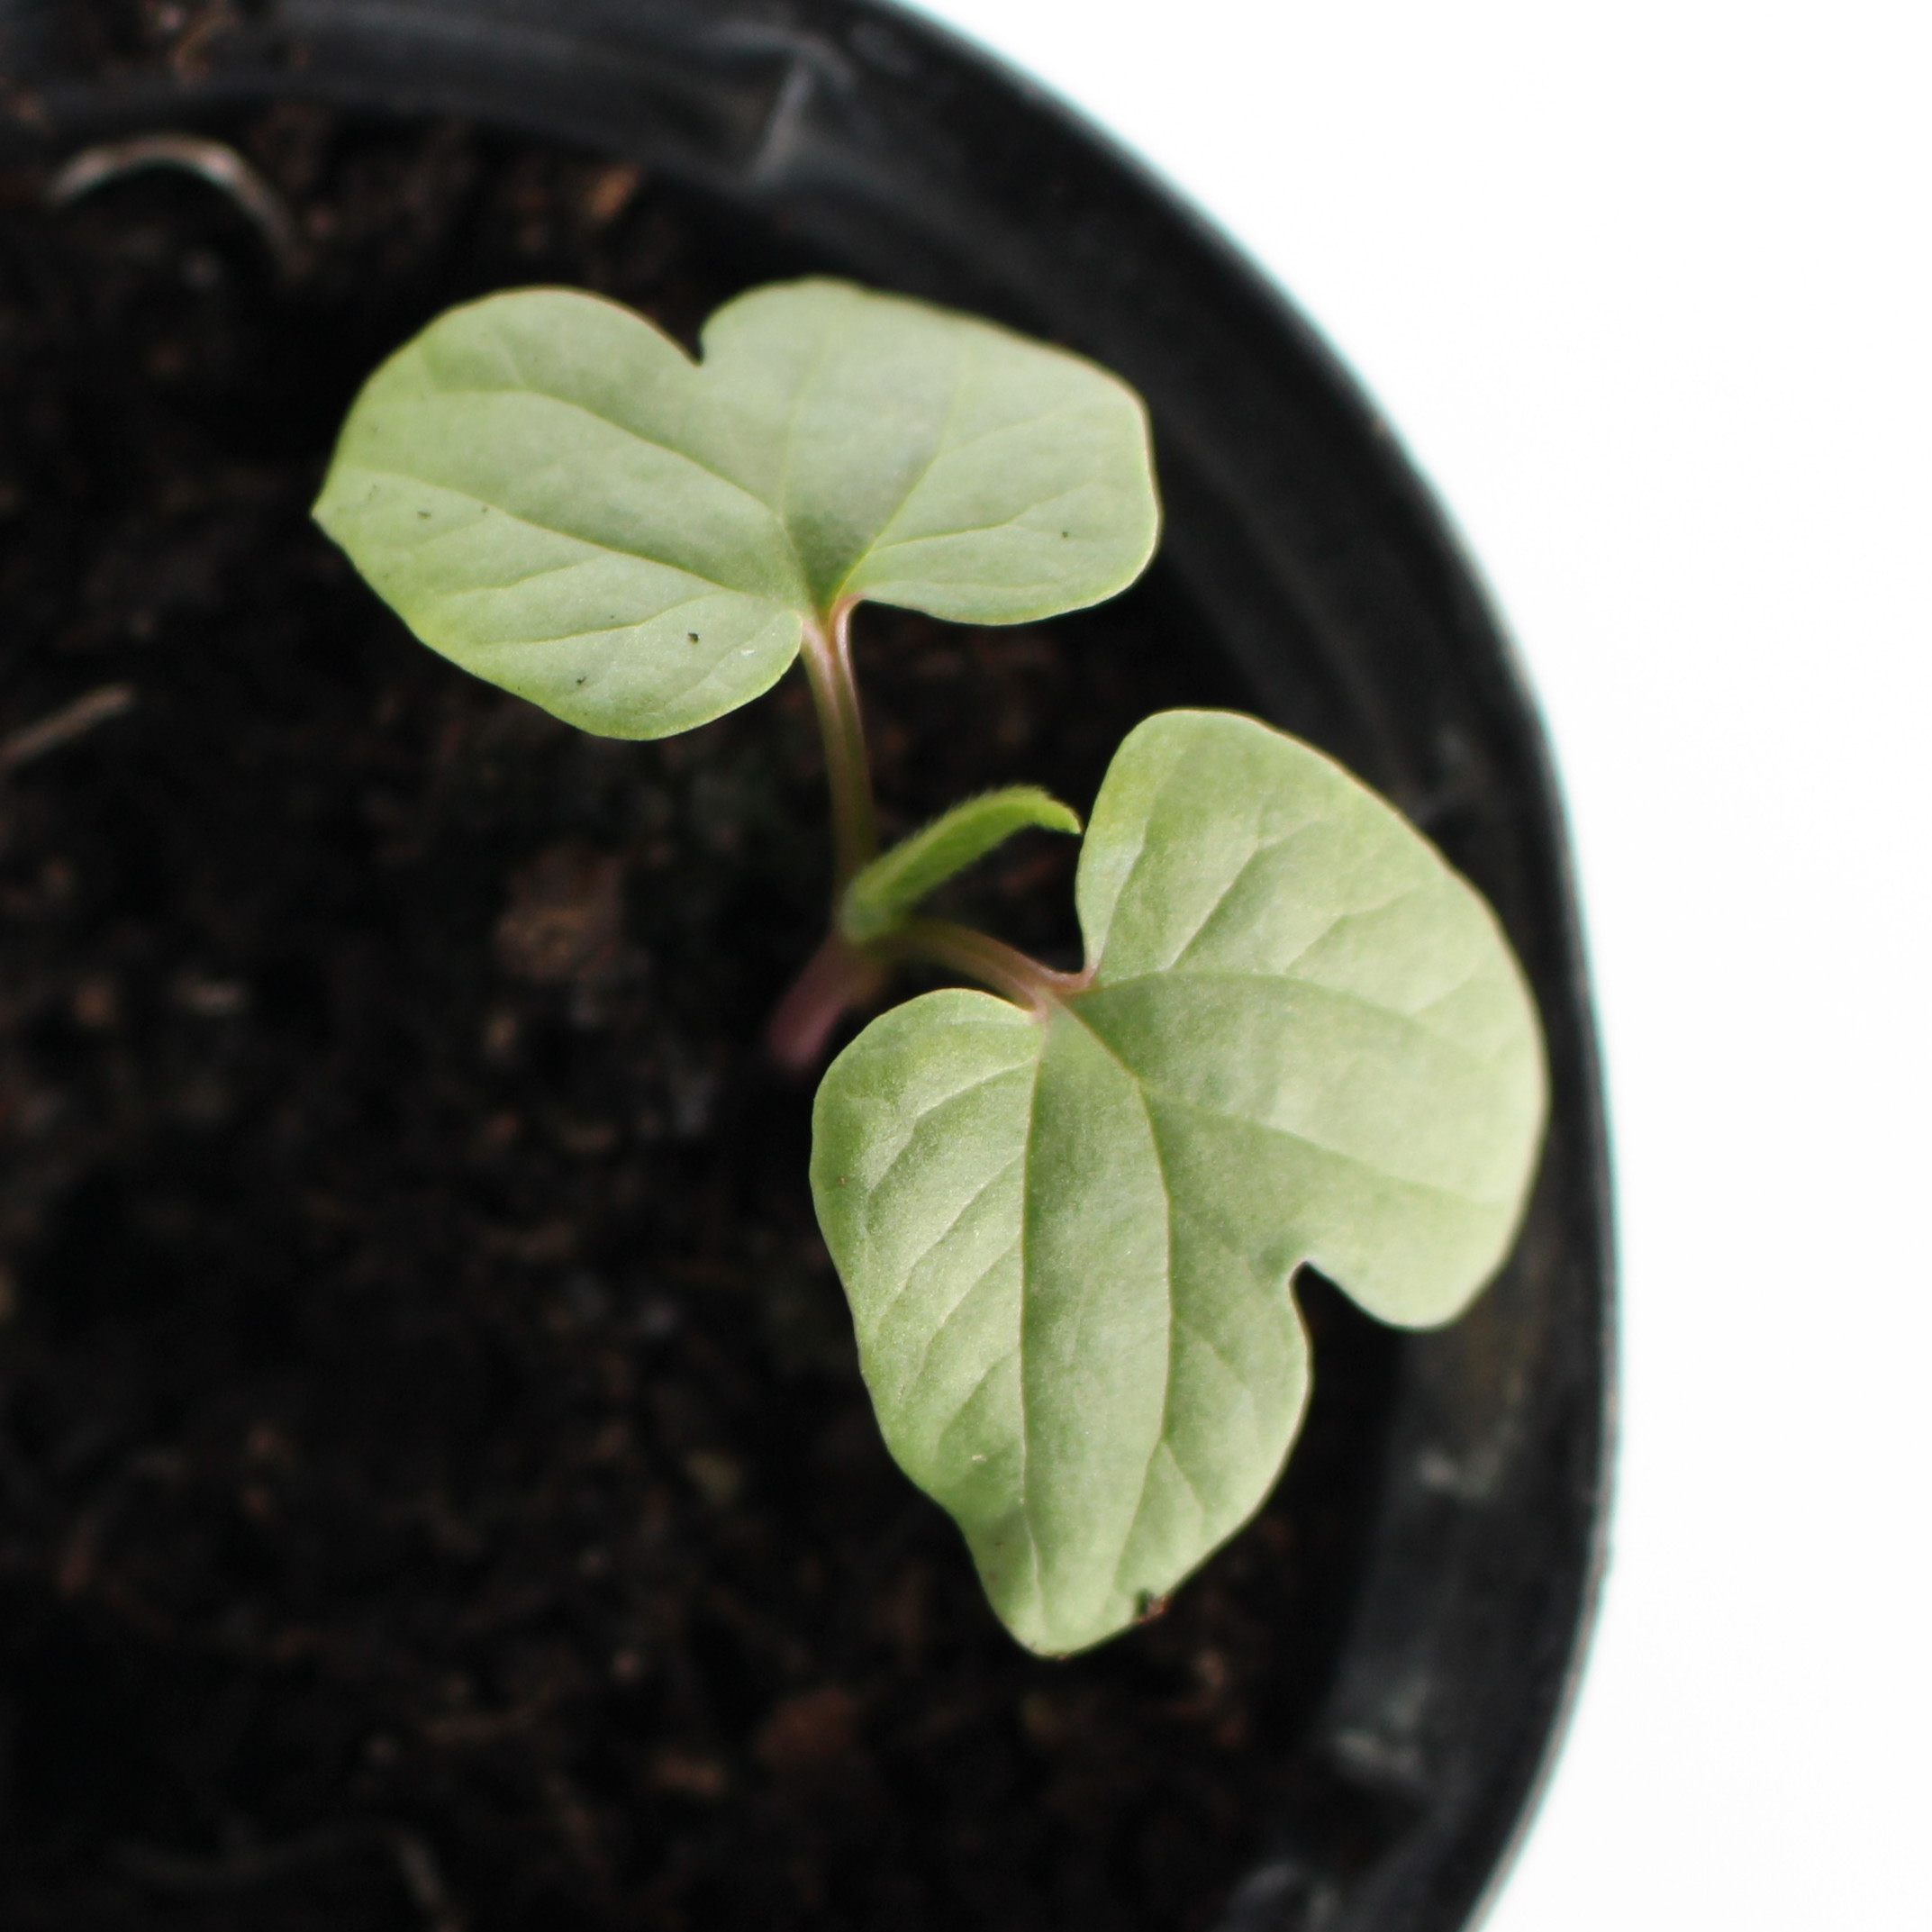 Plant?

Convolvulus arvensis
